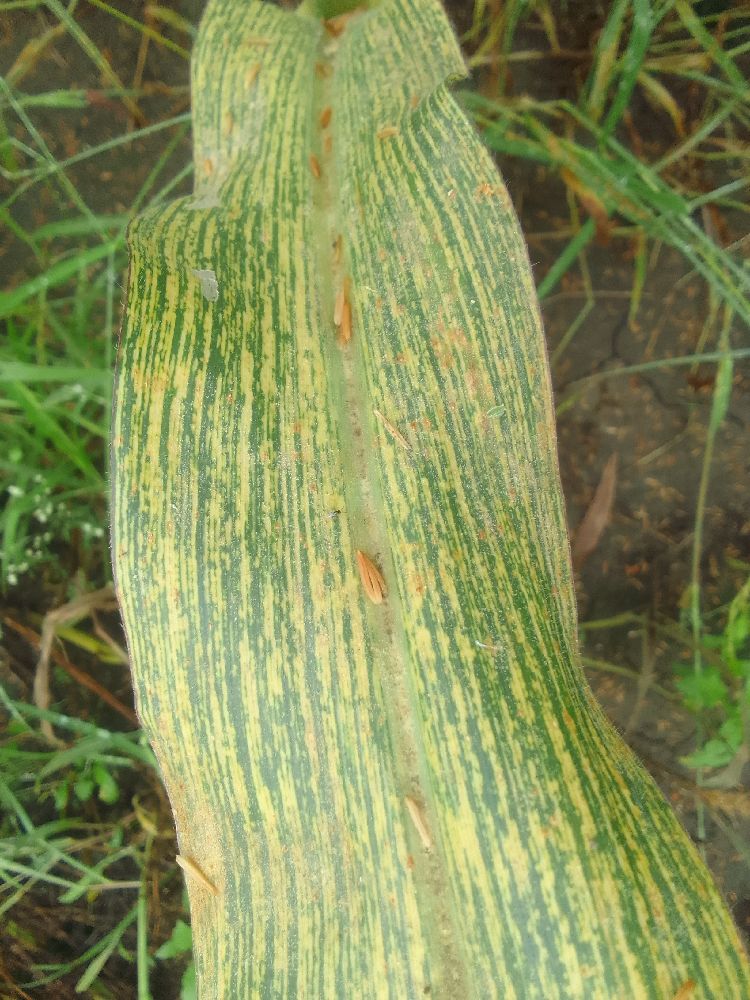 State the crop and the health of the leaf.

maize, maize streak virus
